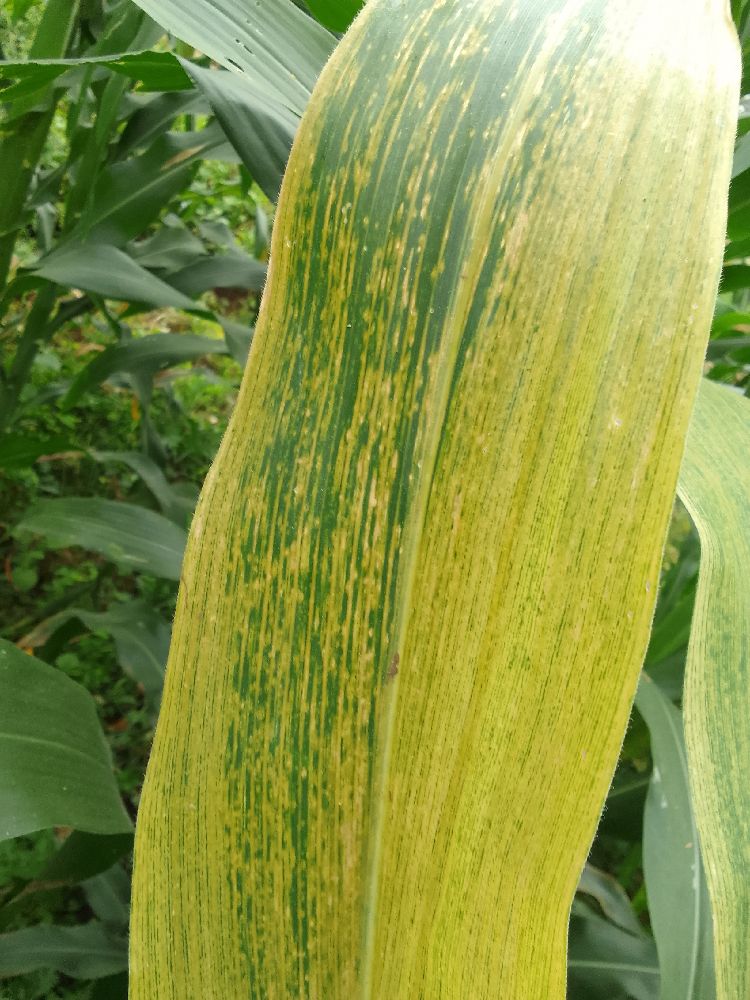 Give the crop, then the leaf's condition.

maize, maize lethal necrosis
